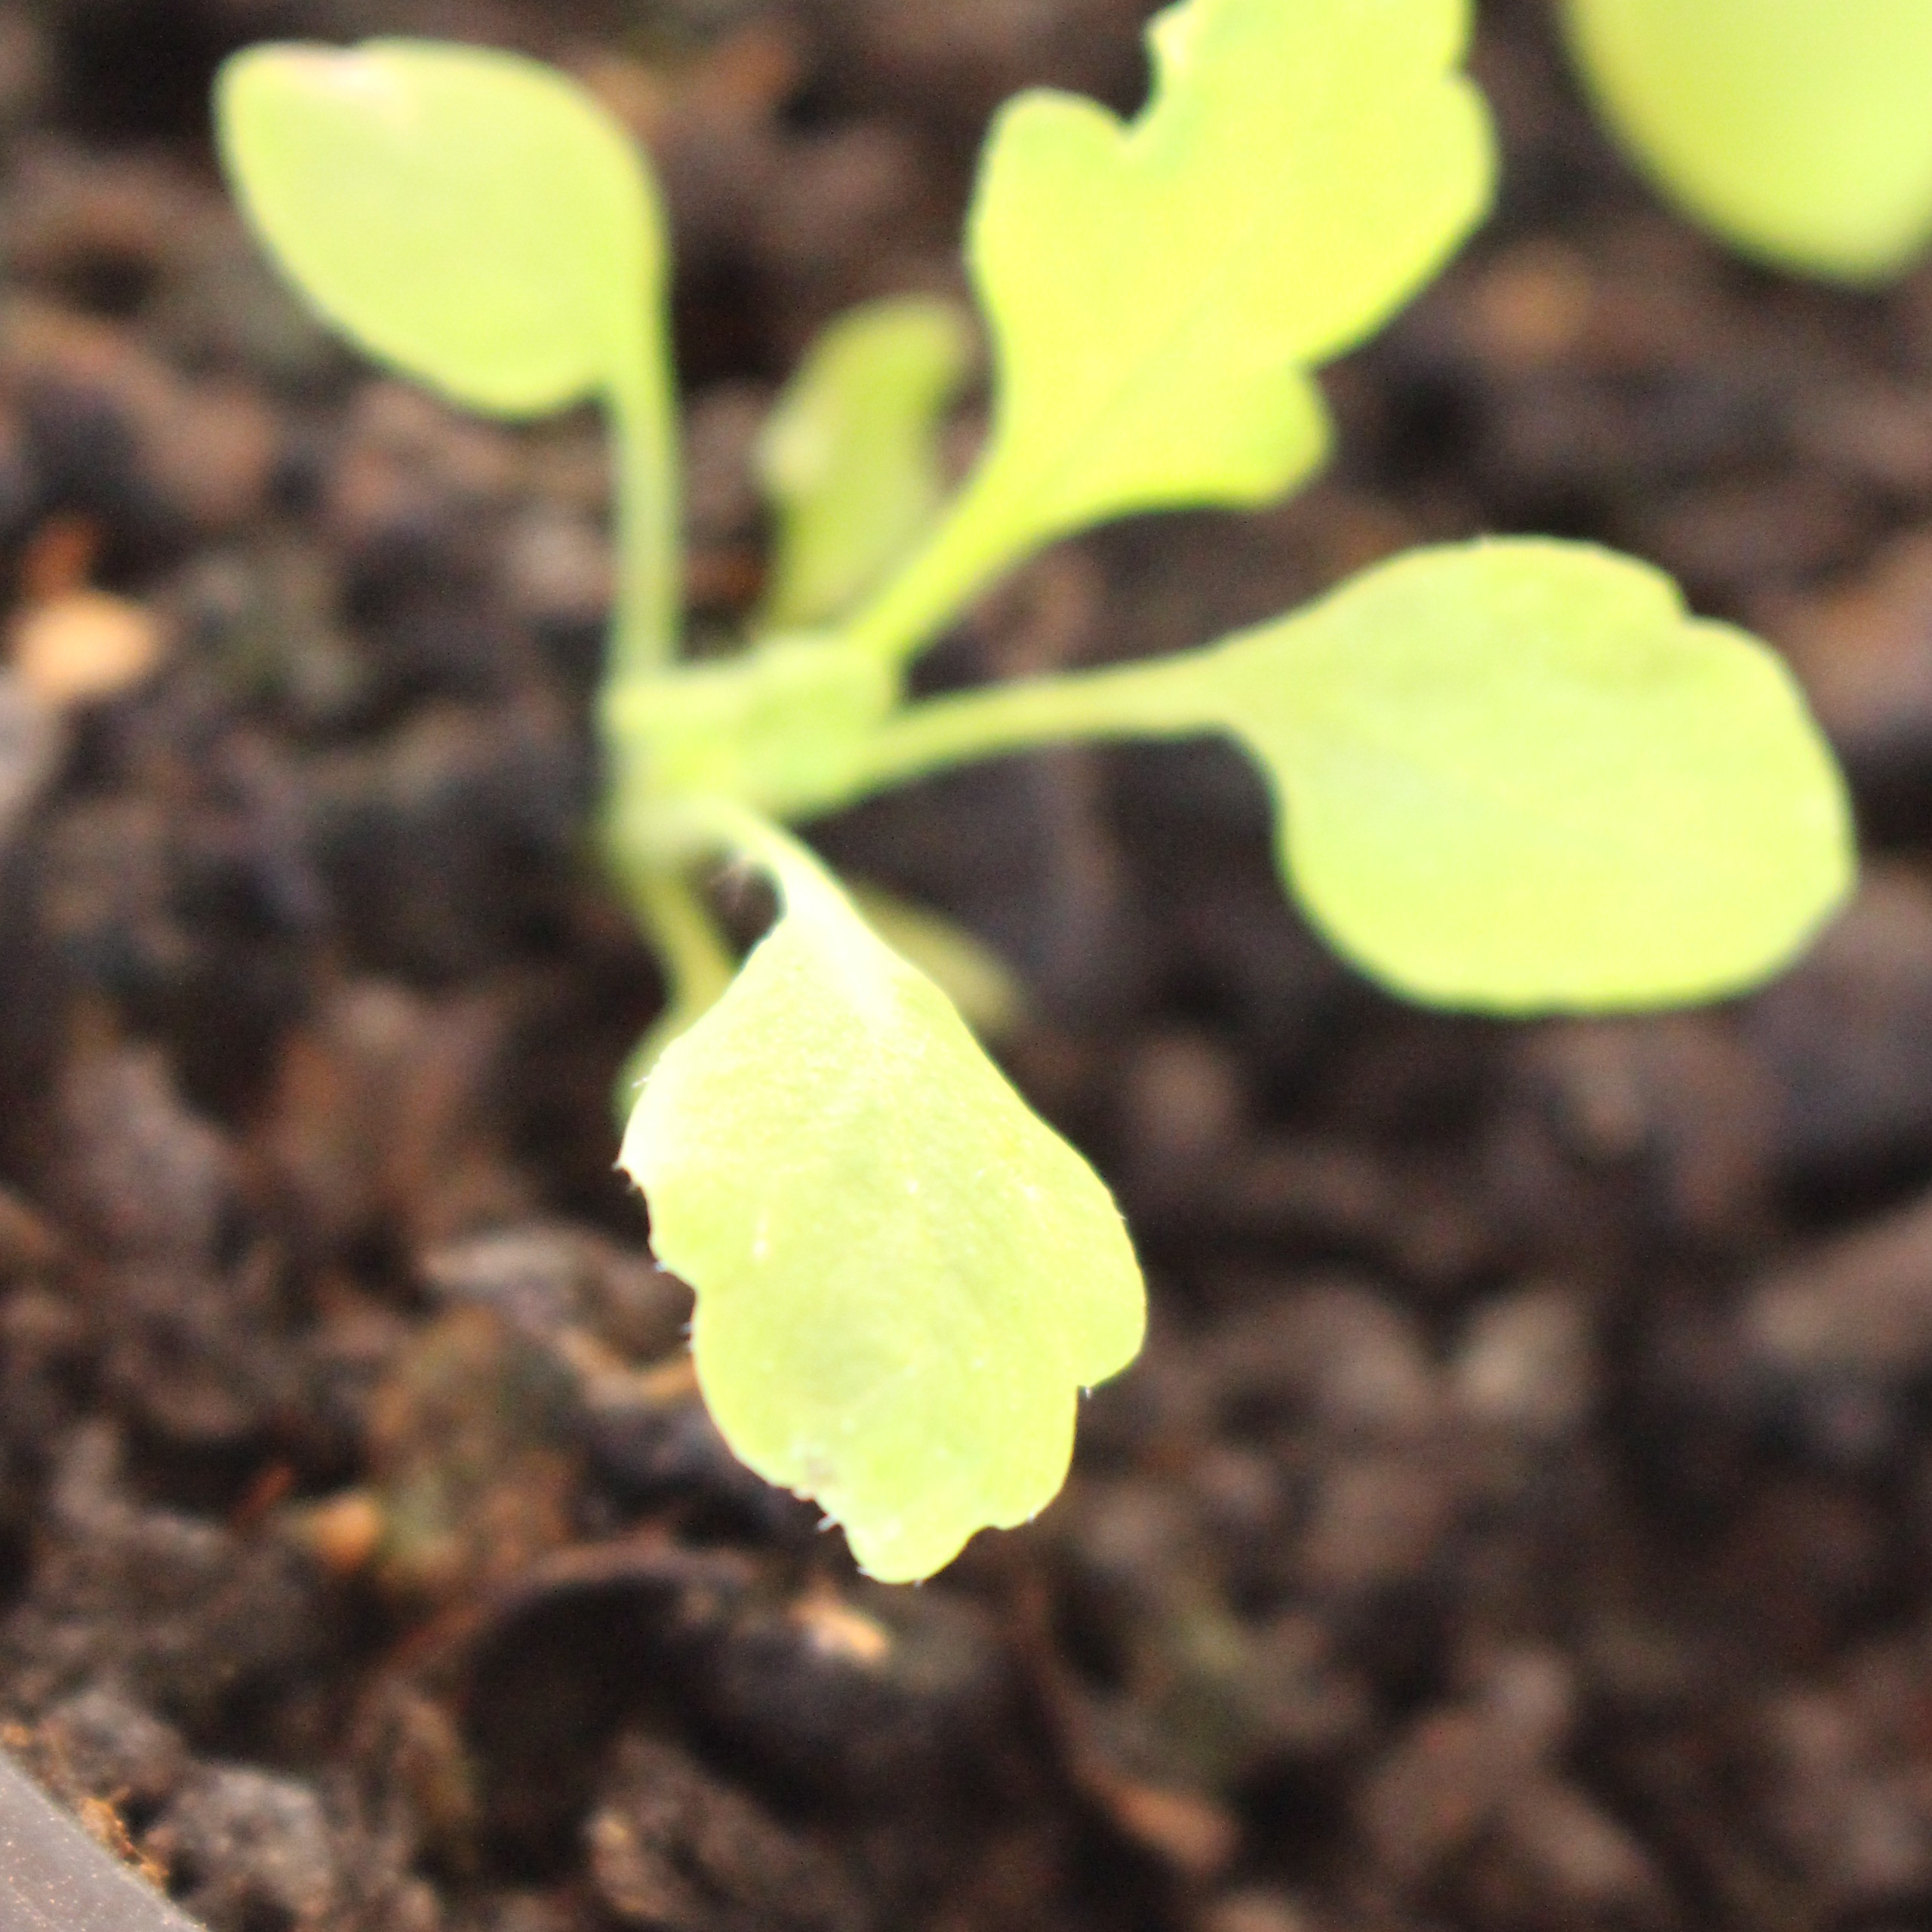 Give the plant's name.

Papaver rhoeas
